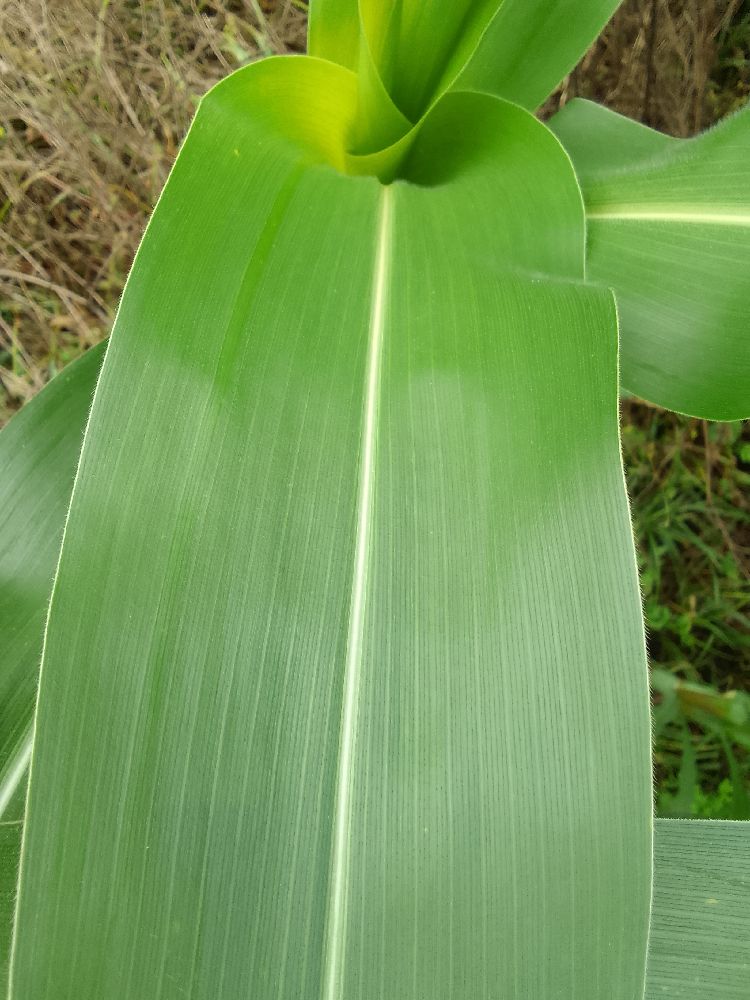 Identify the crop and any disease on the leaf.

maize, healthy
